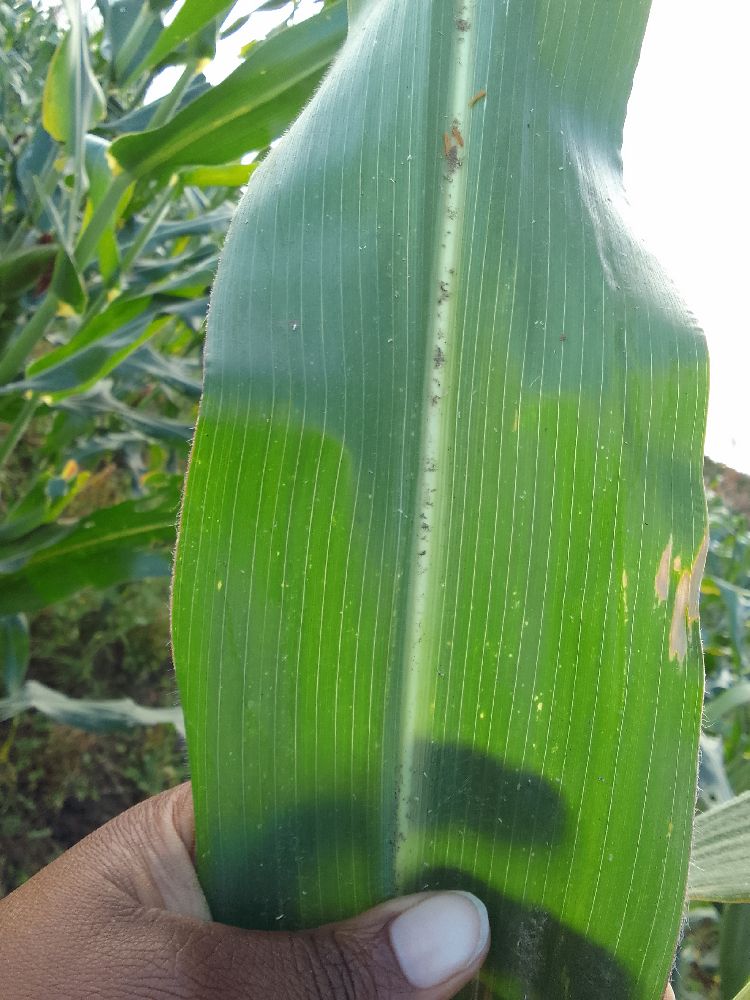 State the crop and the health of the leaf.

maize, healthy
